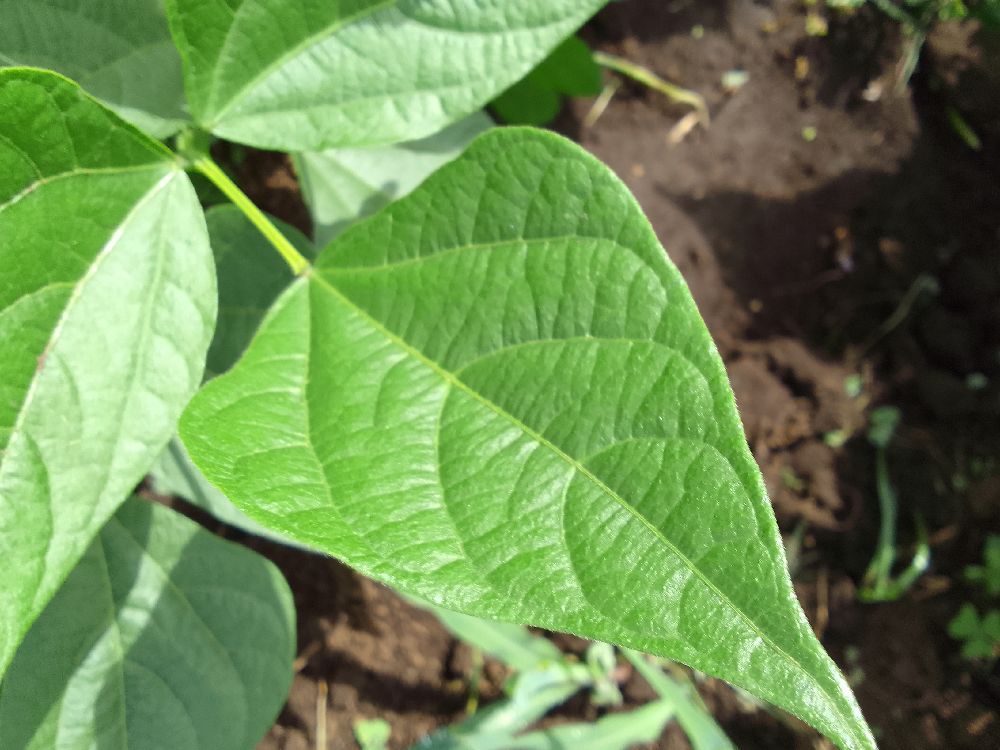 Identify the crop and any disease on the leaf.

common bean, healthy
